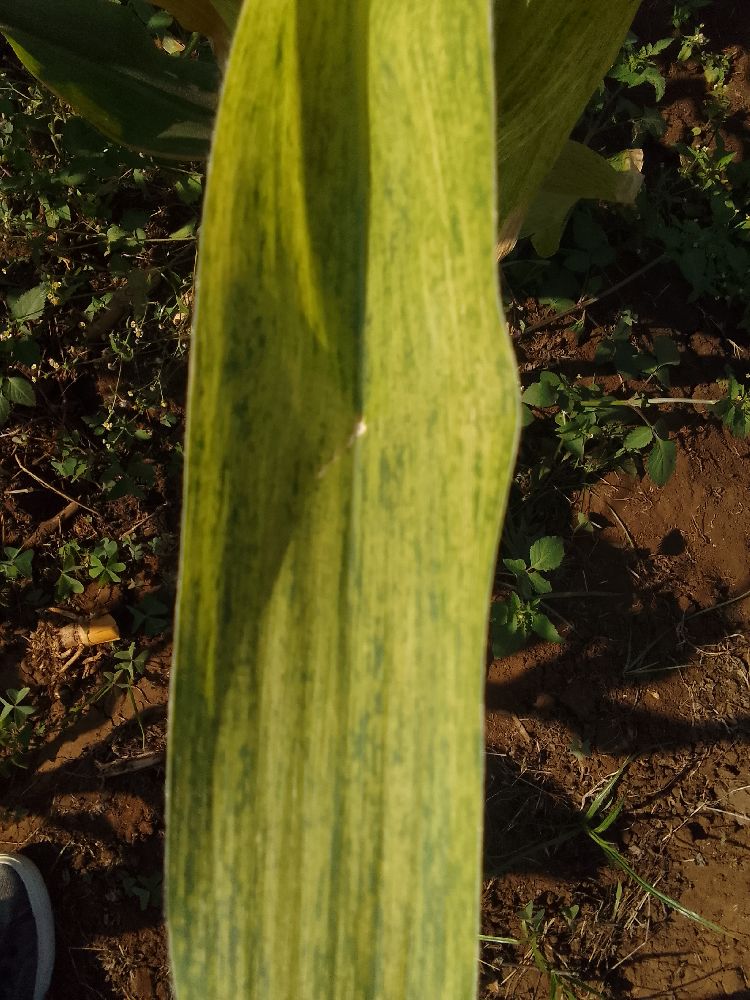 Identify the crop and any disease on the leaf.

maize, maize lethal necrosis
